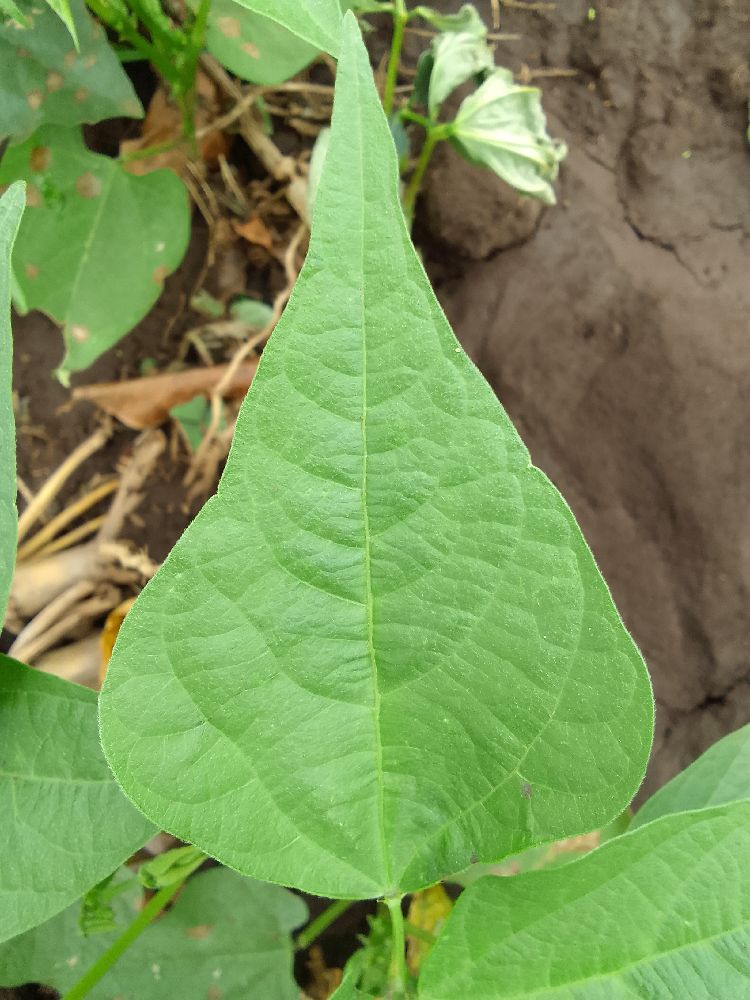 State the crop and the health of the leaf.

common bean, healthy
